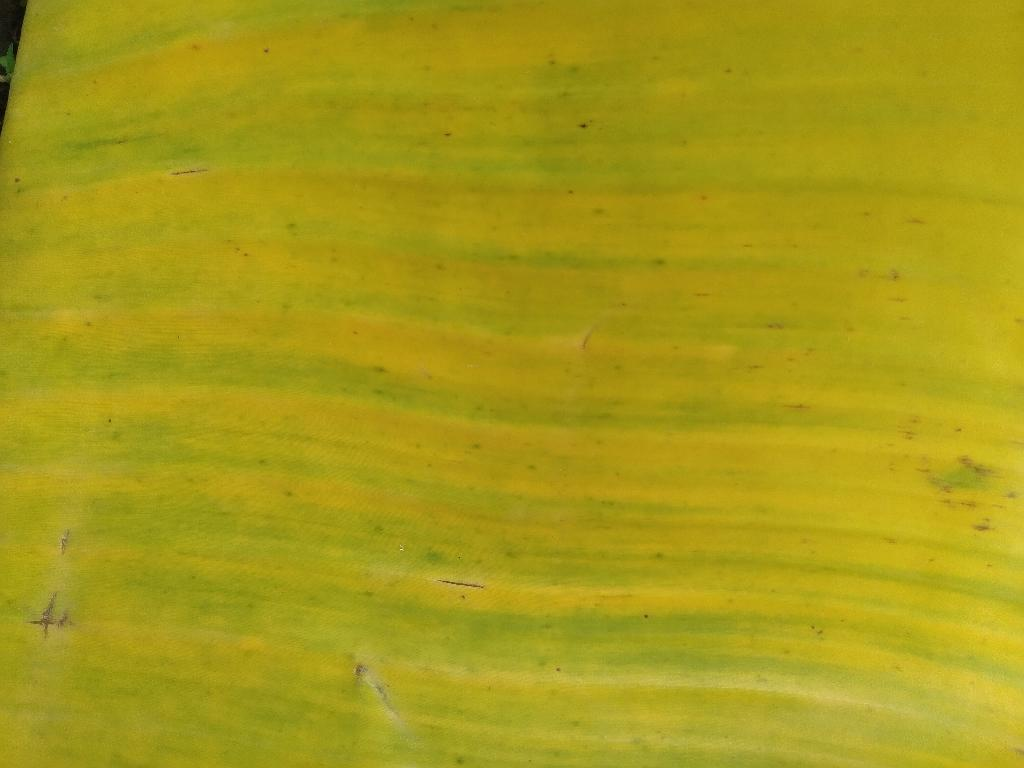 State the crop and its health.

banana, fusarium wilt race 1
